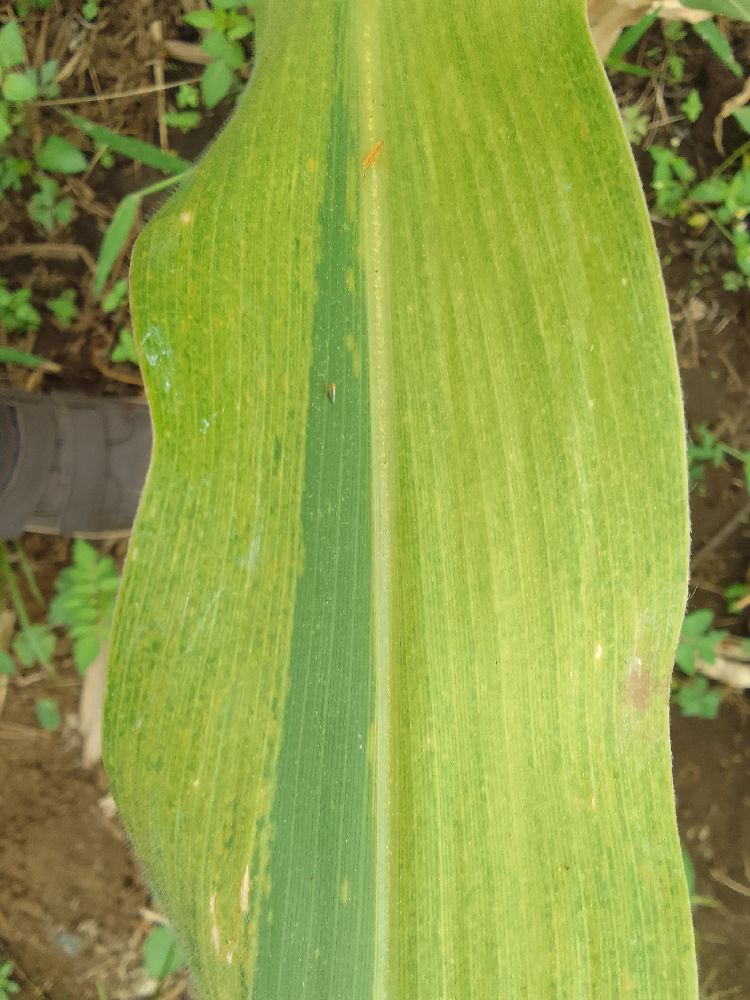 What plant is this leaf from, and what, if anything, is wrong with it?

maize, maize lethal necrosis
